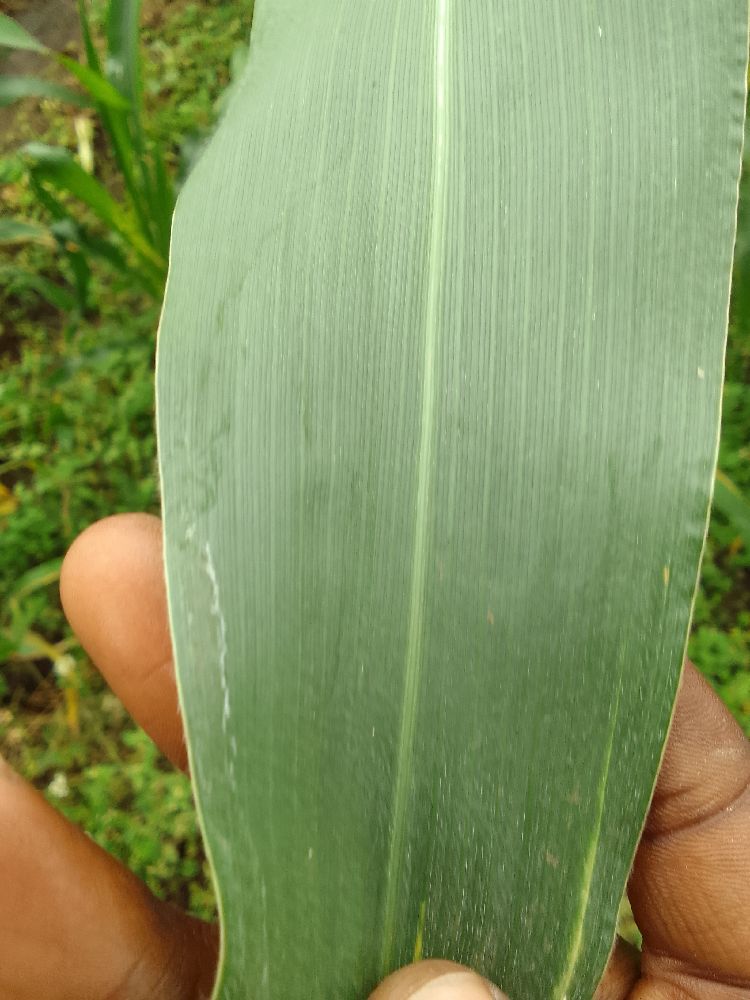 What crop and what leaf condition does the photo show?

maize, healthy
